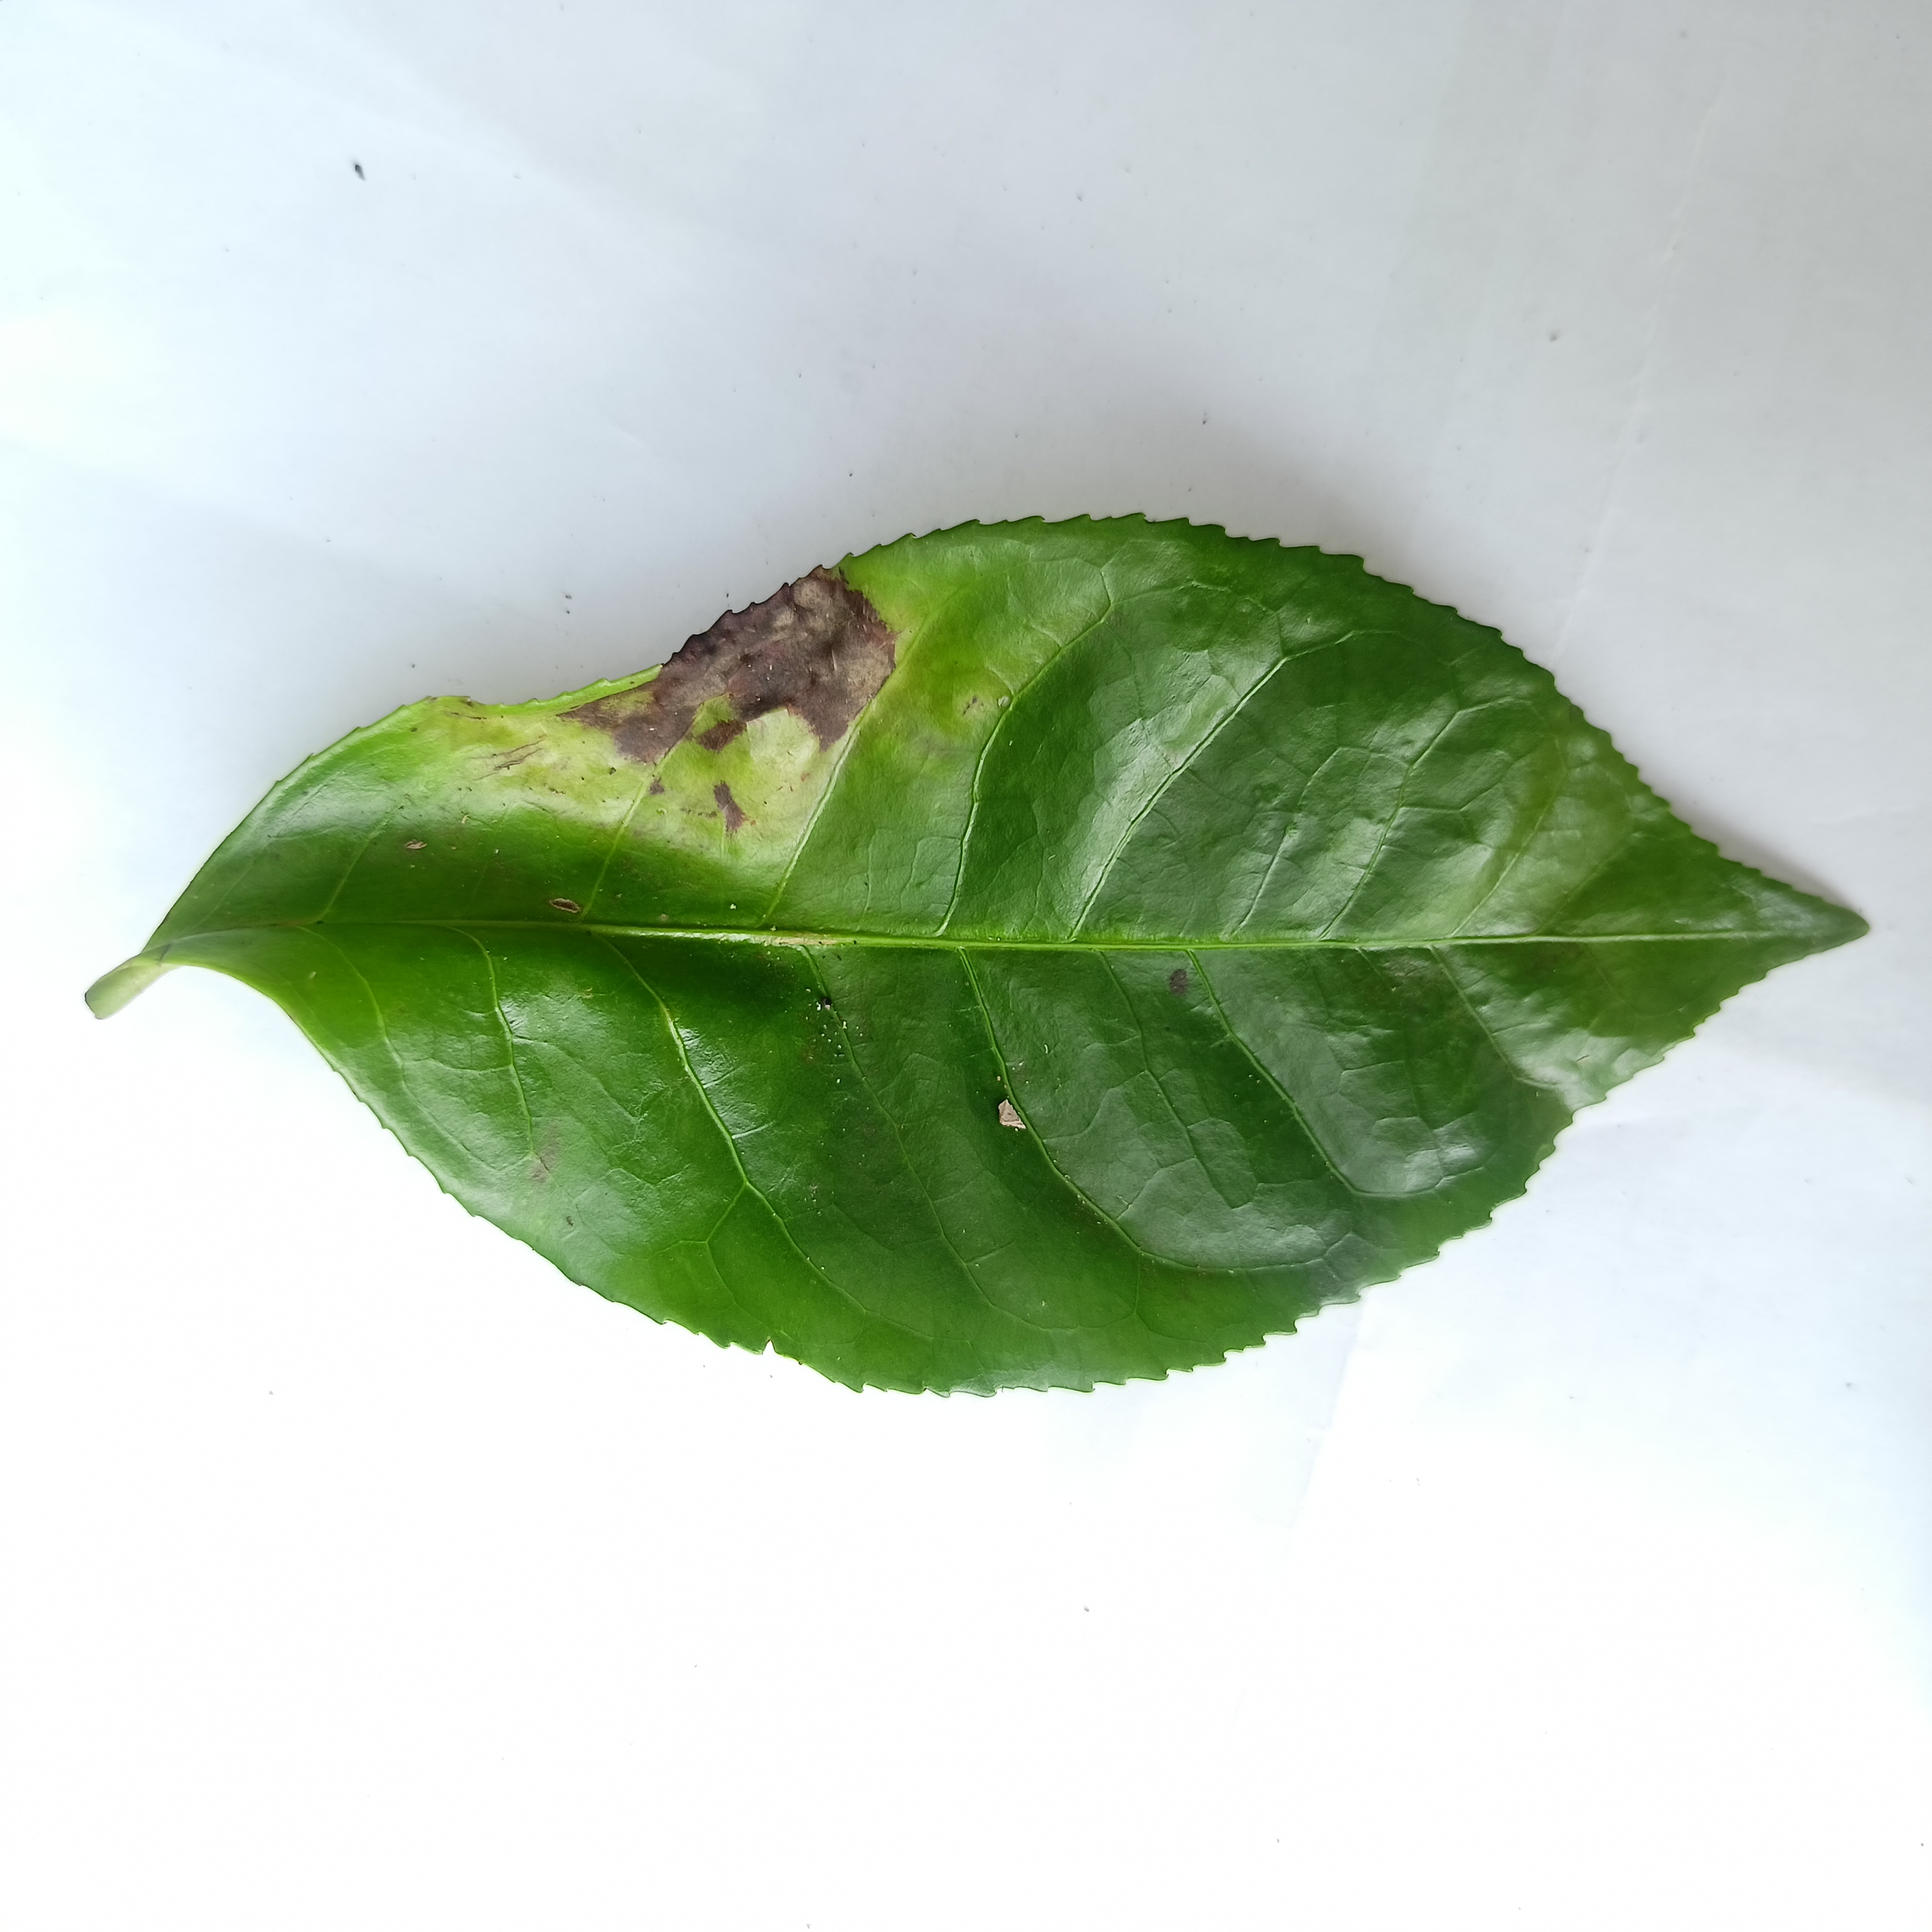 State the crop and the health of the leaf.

tea, brown blight
